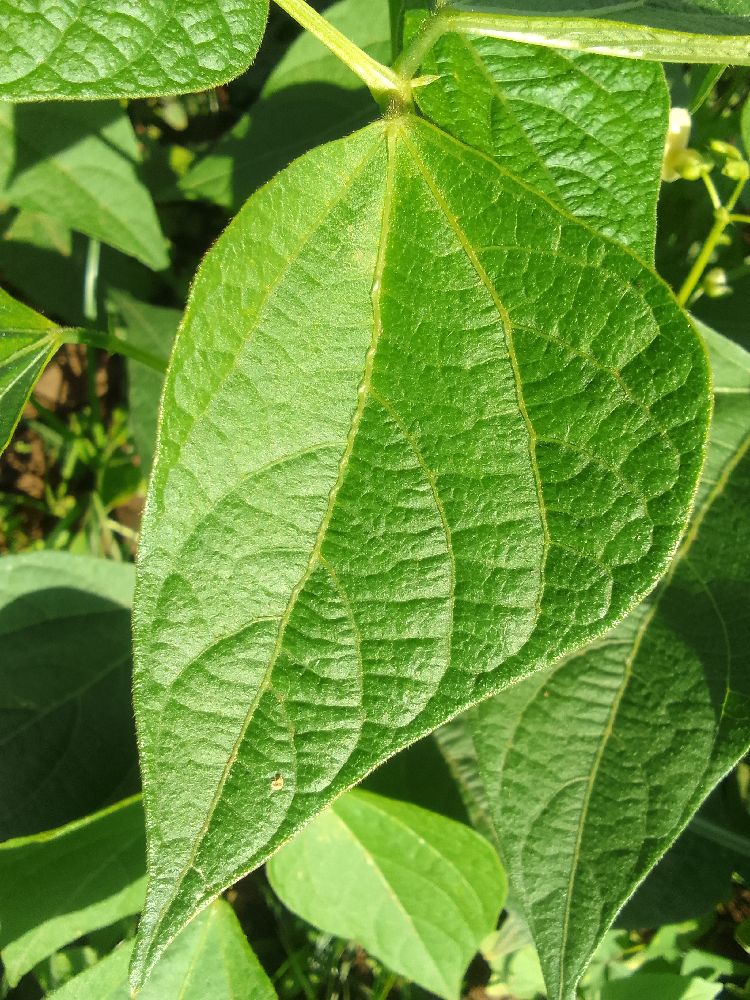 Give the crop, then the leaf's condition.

common bean, healthy
